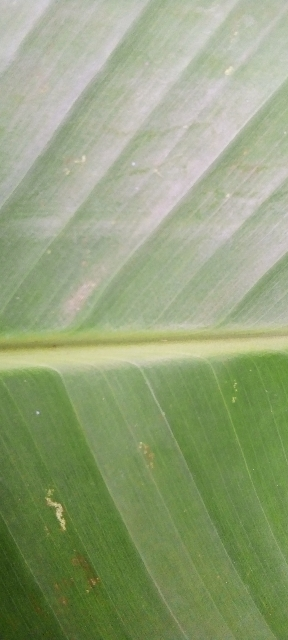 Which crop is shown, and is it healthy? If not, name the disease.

banana, healthy
